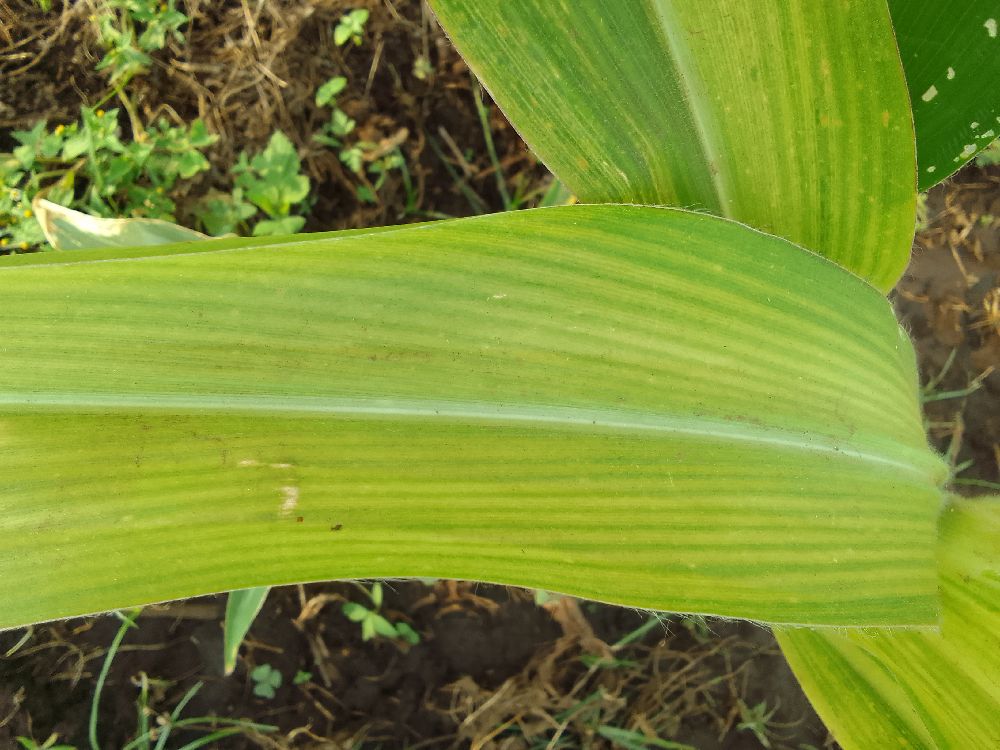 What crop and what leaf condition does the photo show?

maize, maize lethal necrosis
